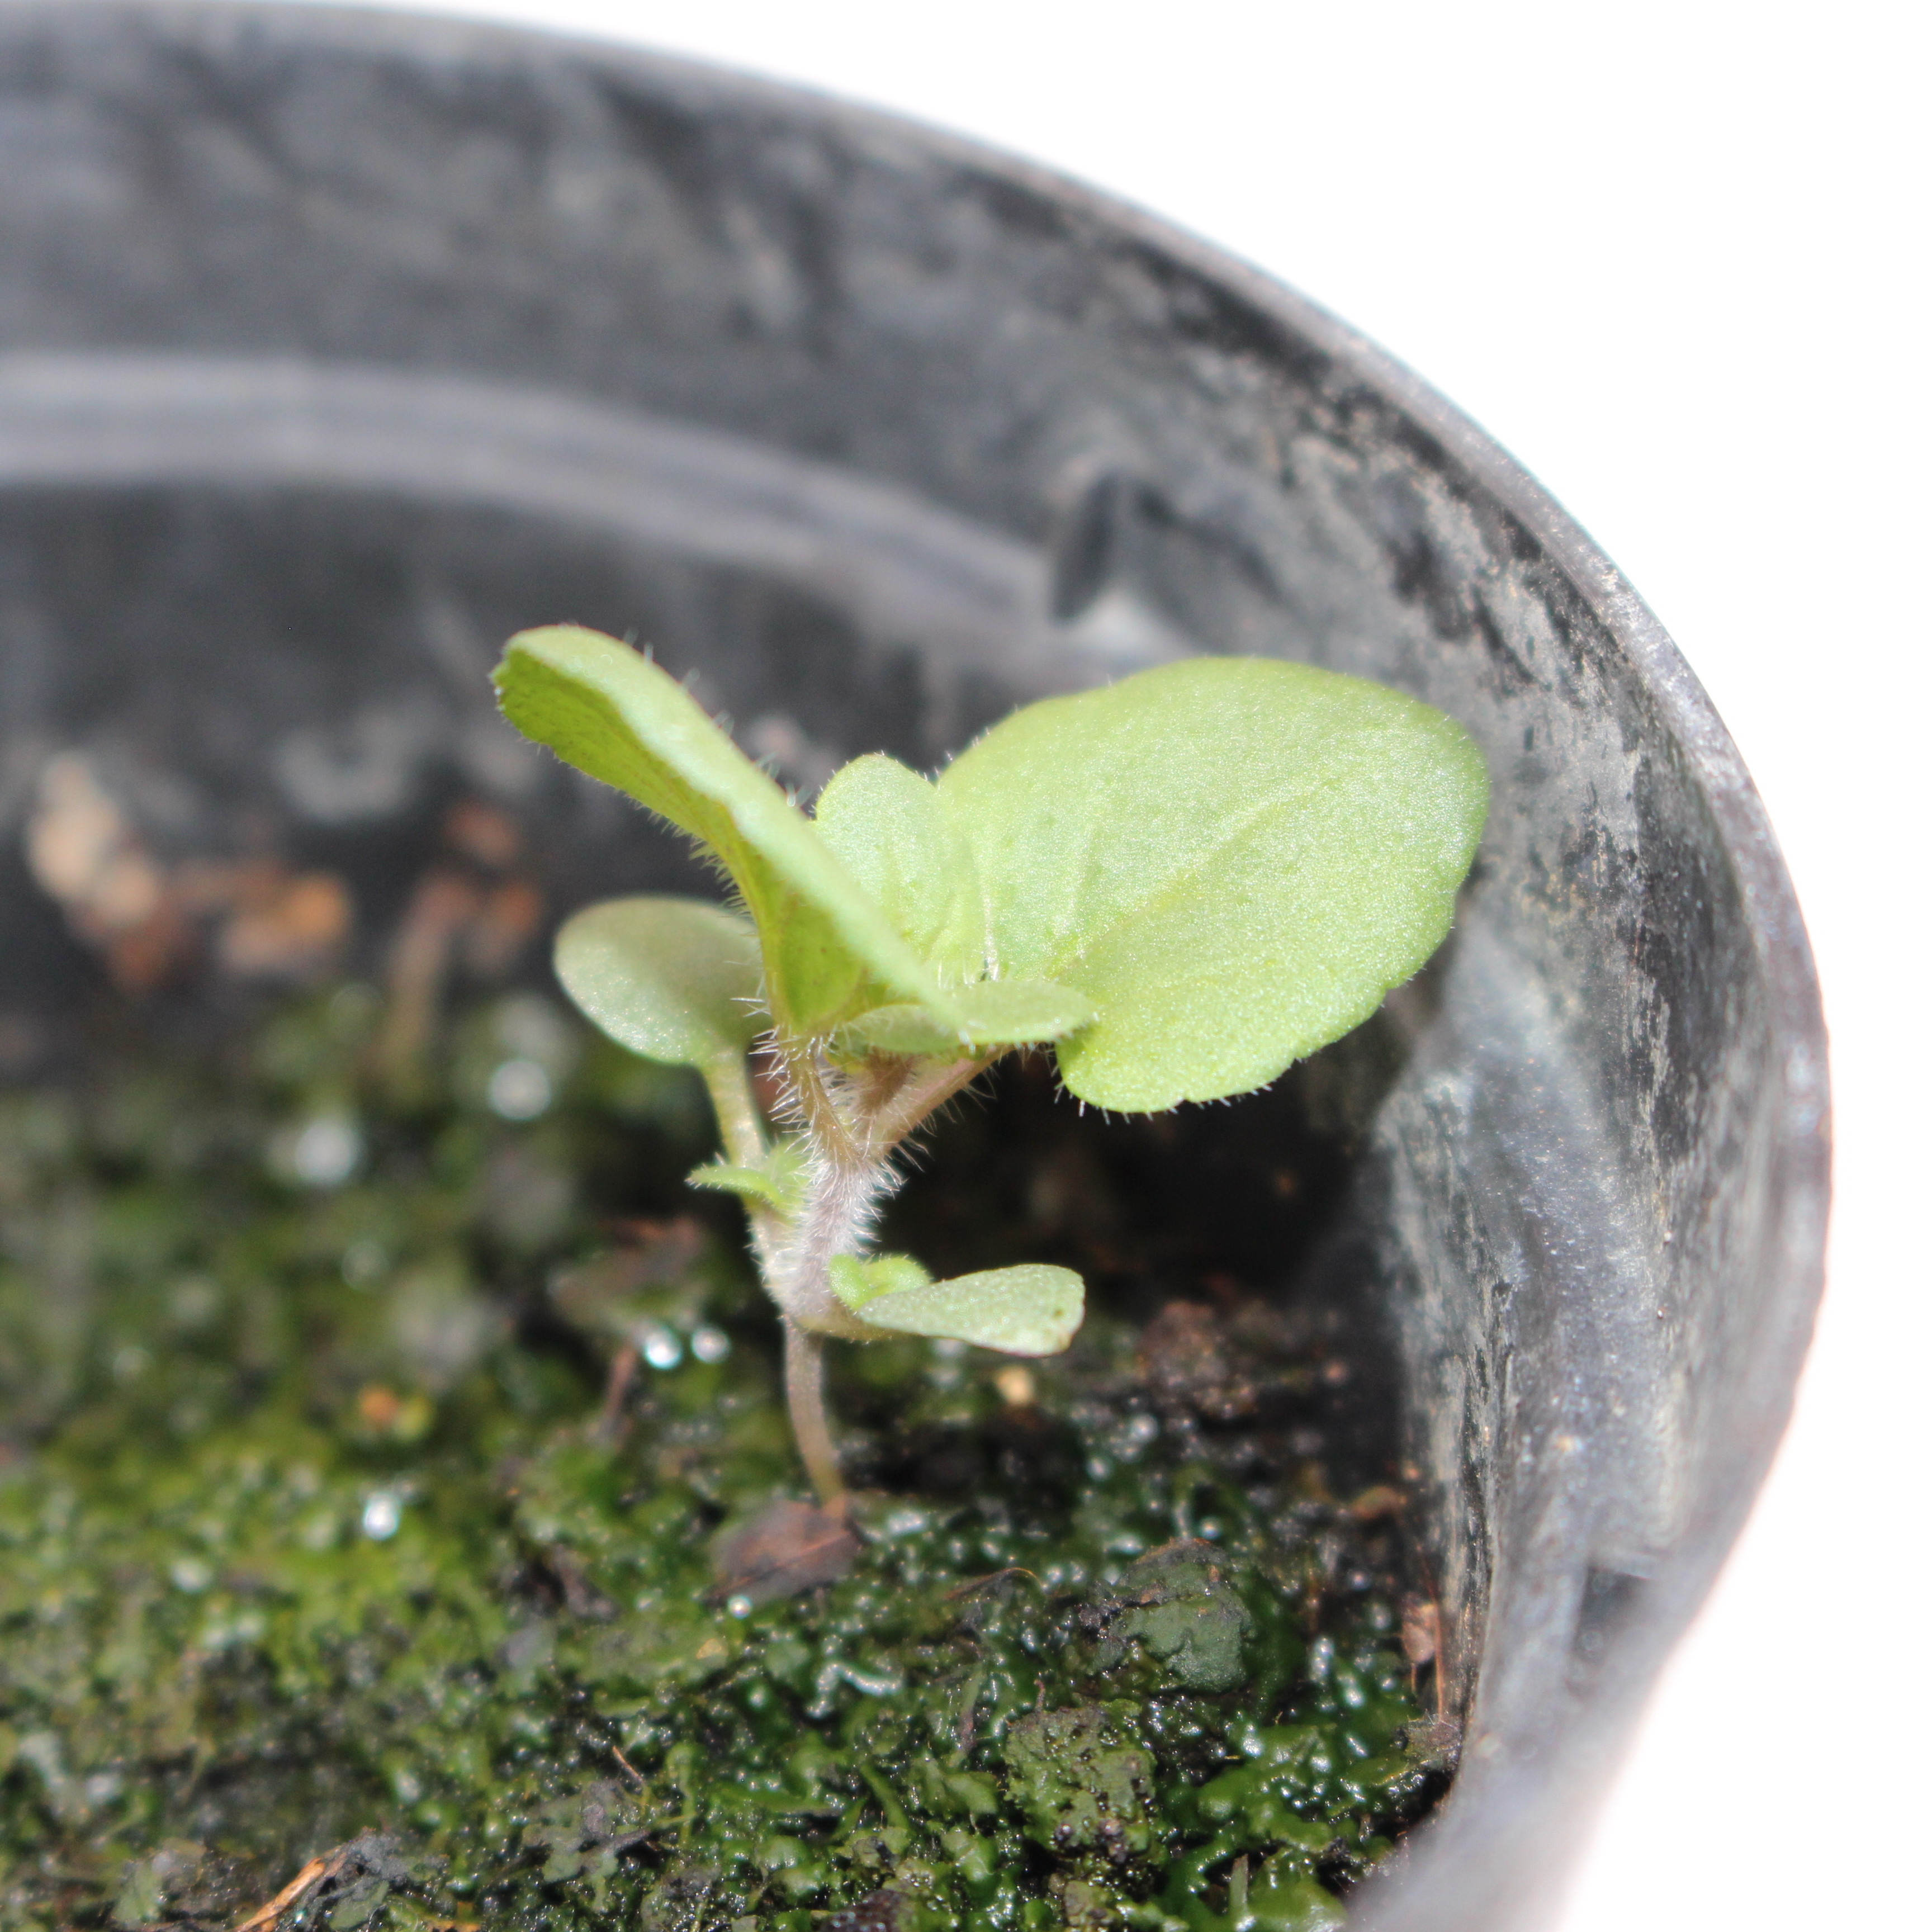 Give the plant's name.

Veronica persica
